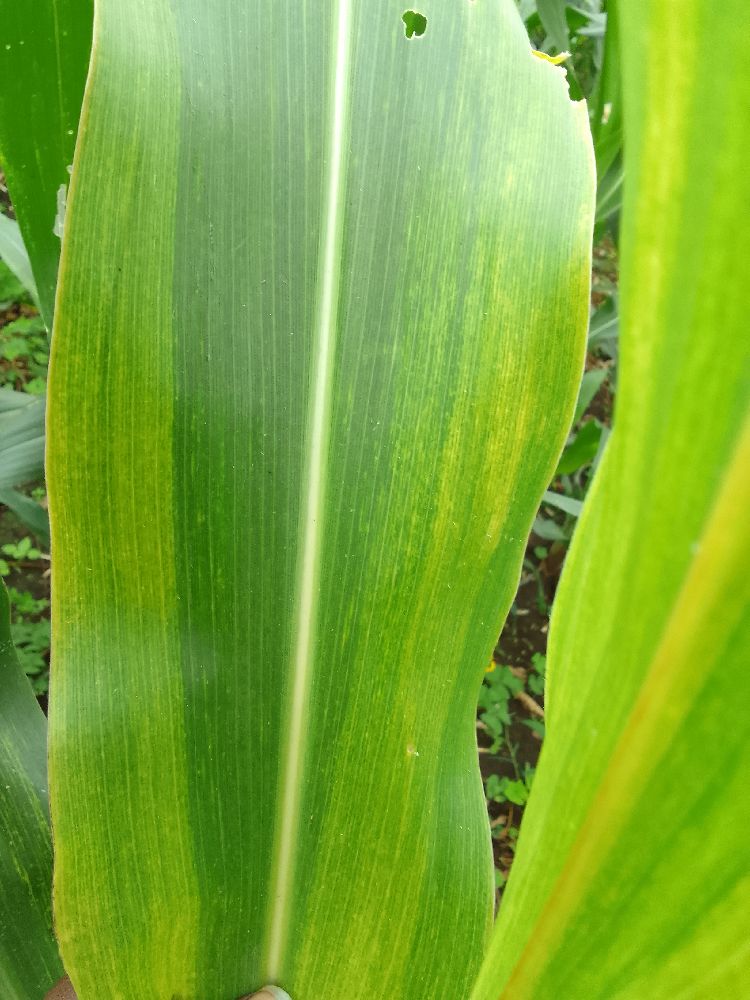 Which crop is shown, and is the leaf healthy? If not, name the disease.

maize, maize lethal necrosis
